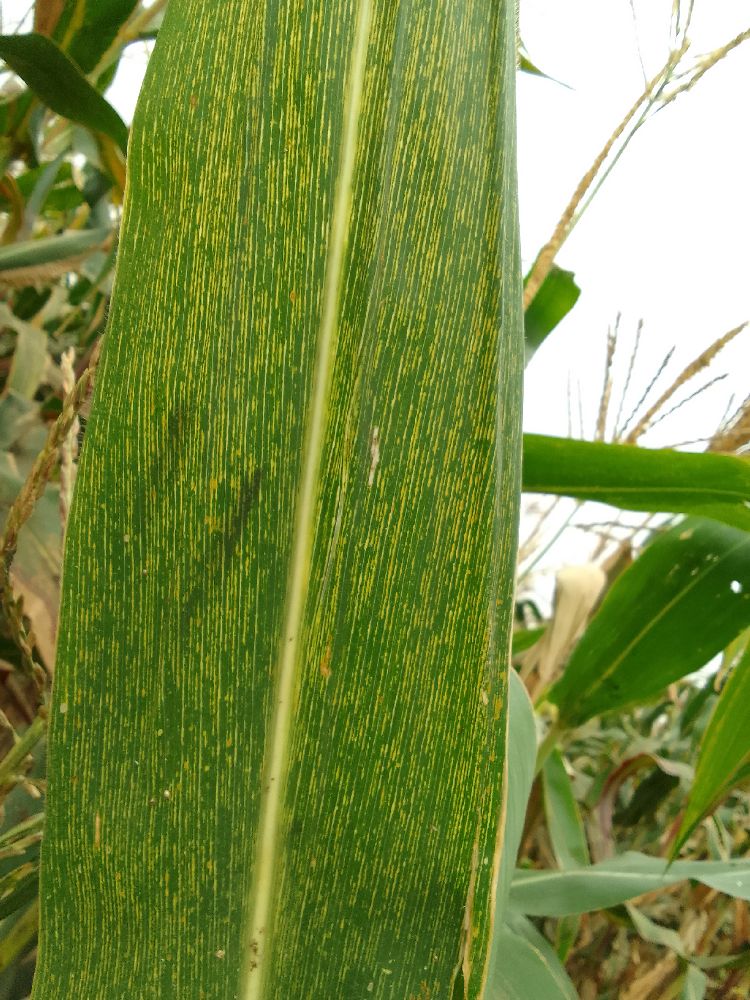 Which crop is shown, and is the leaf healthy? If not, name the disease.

maize, maize streak virus
